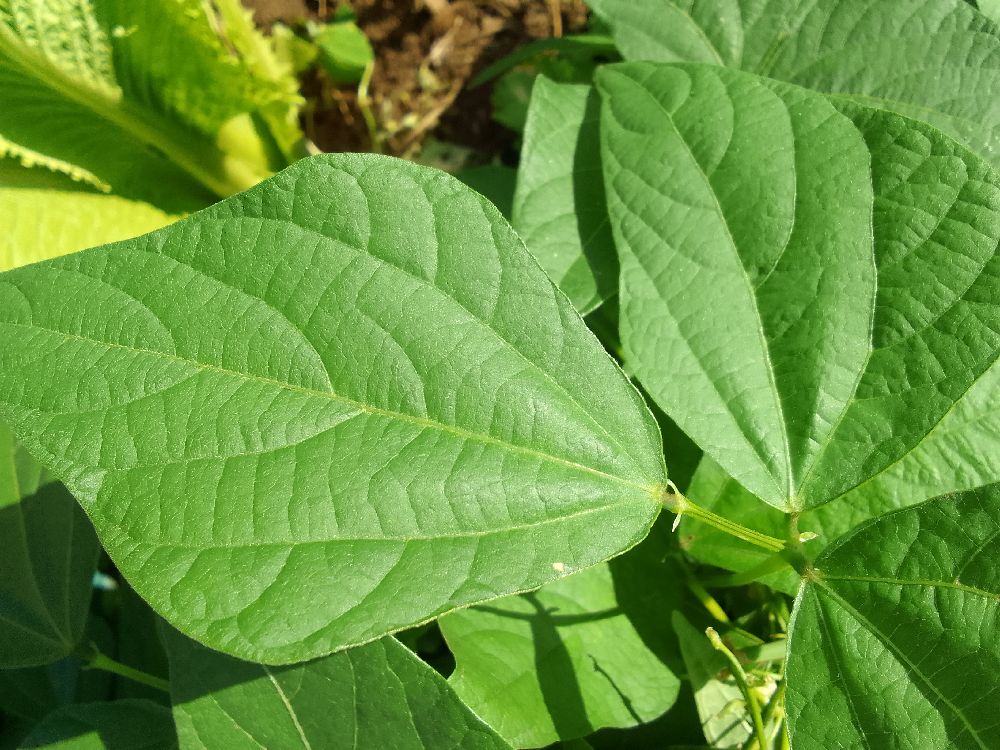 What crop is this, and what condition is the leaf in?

common bean, healthy
